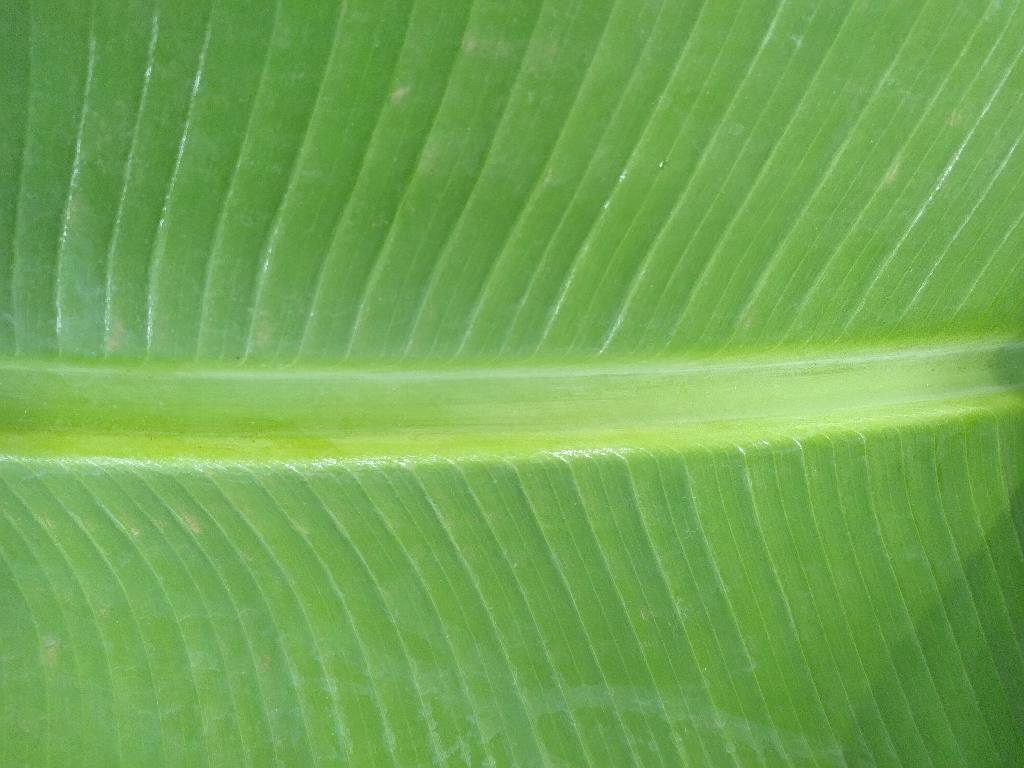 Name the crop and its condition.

banana, healthy
